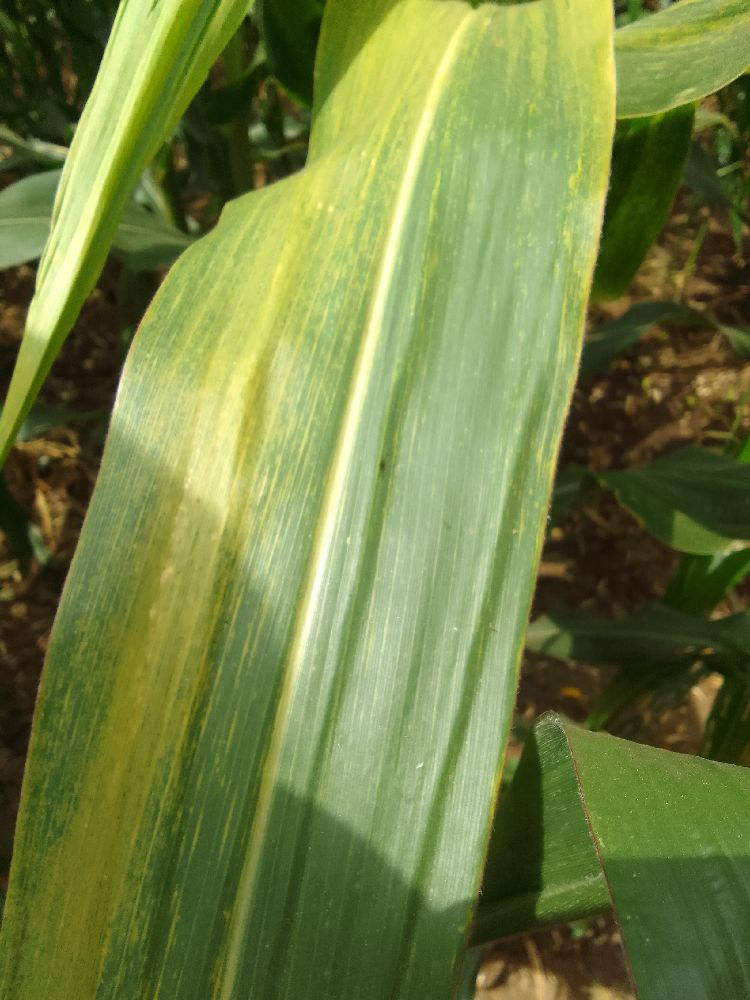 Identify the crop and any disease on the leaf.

maize, maize lethal necrosis
